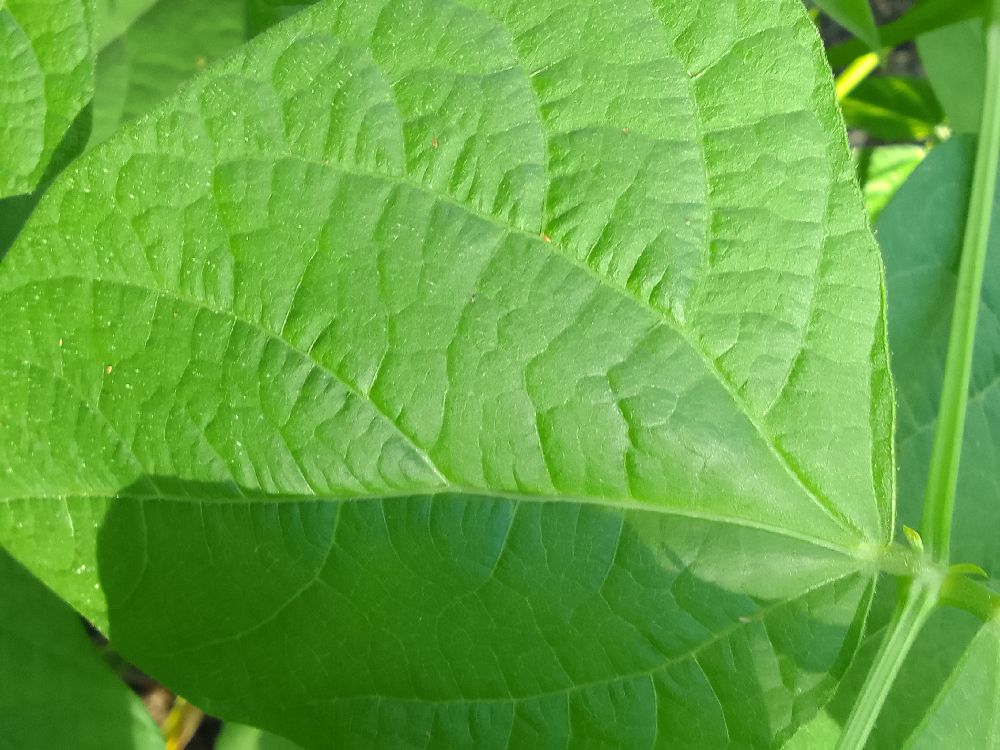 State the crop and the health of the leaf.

common bean, healthy
